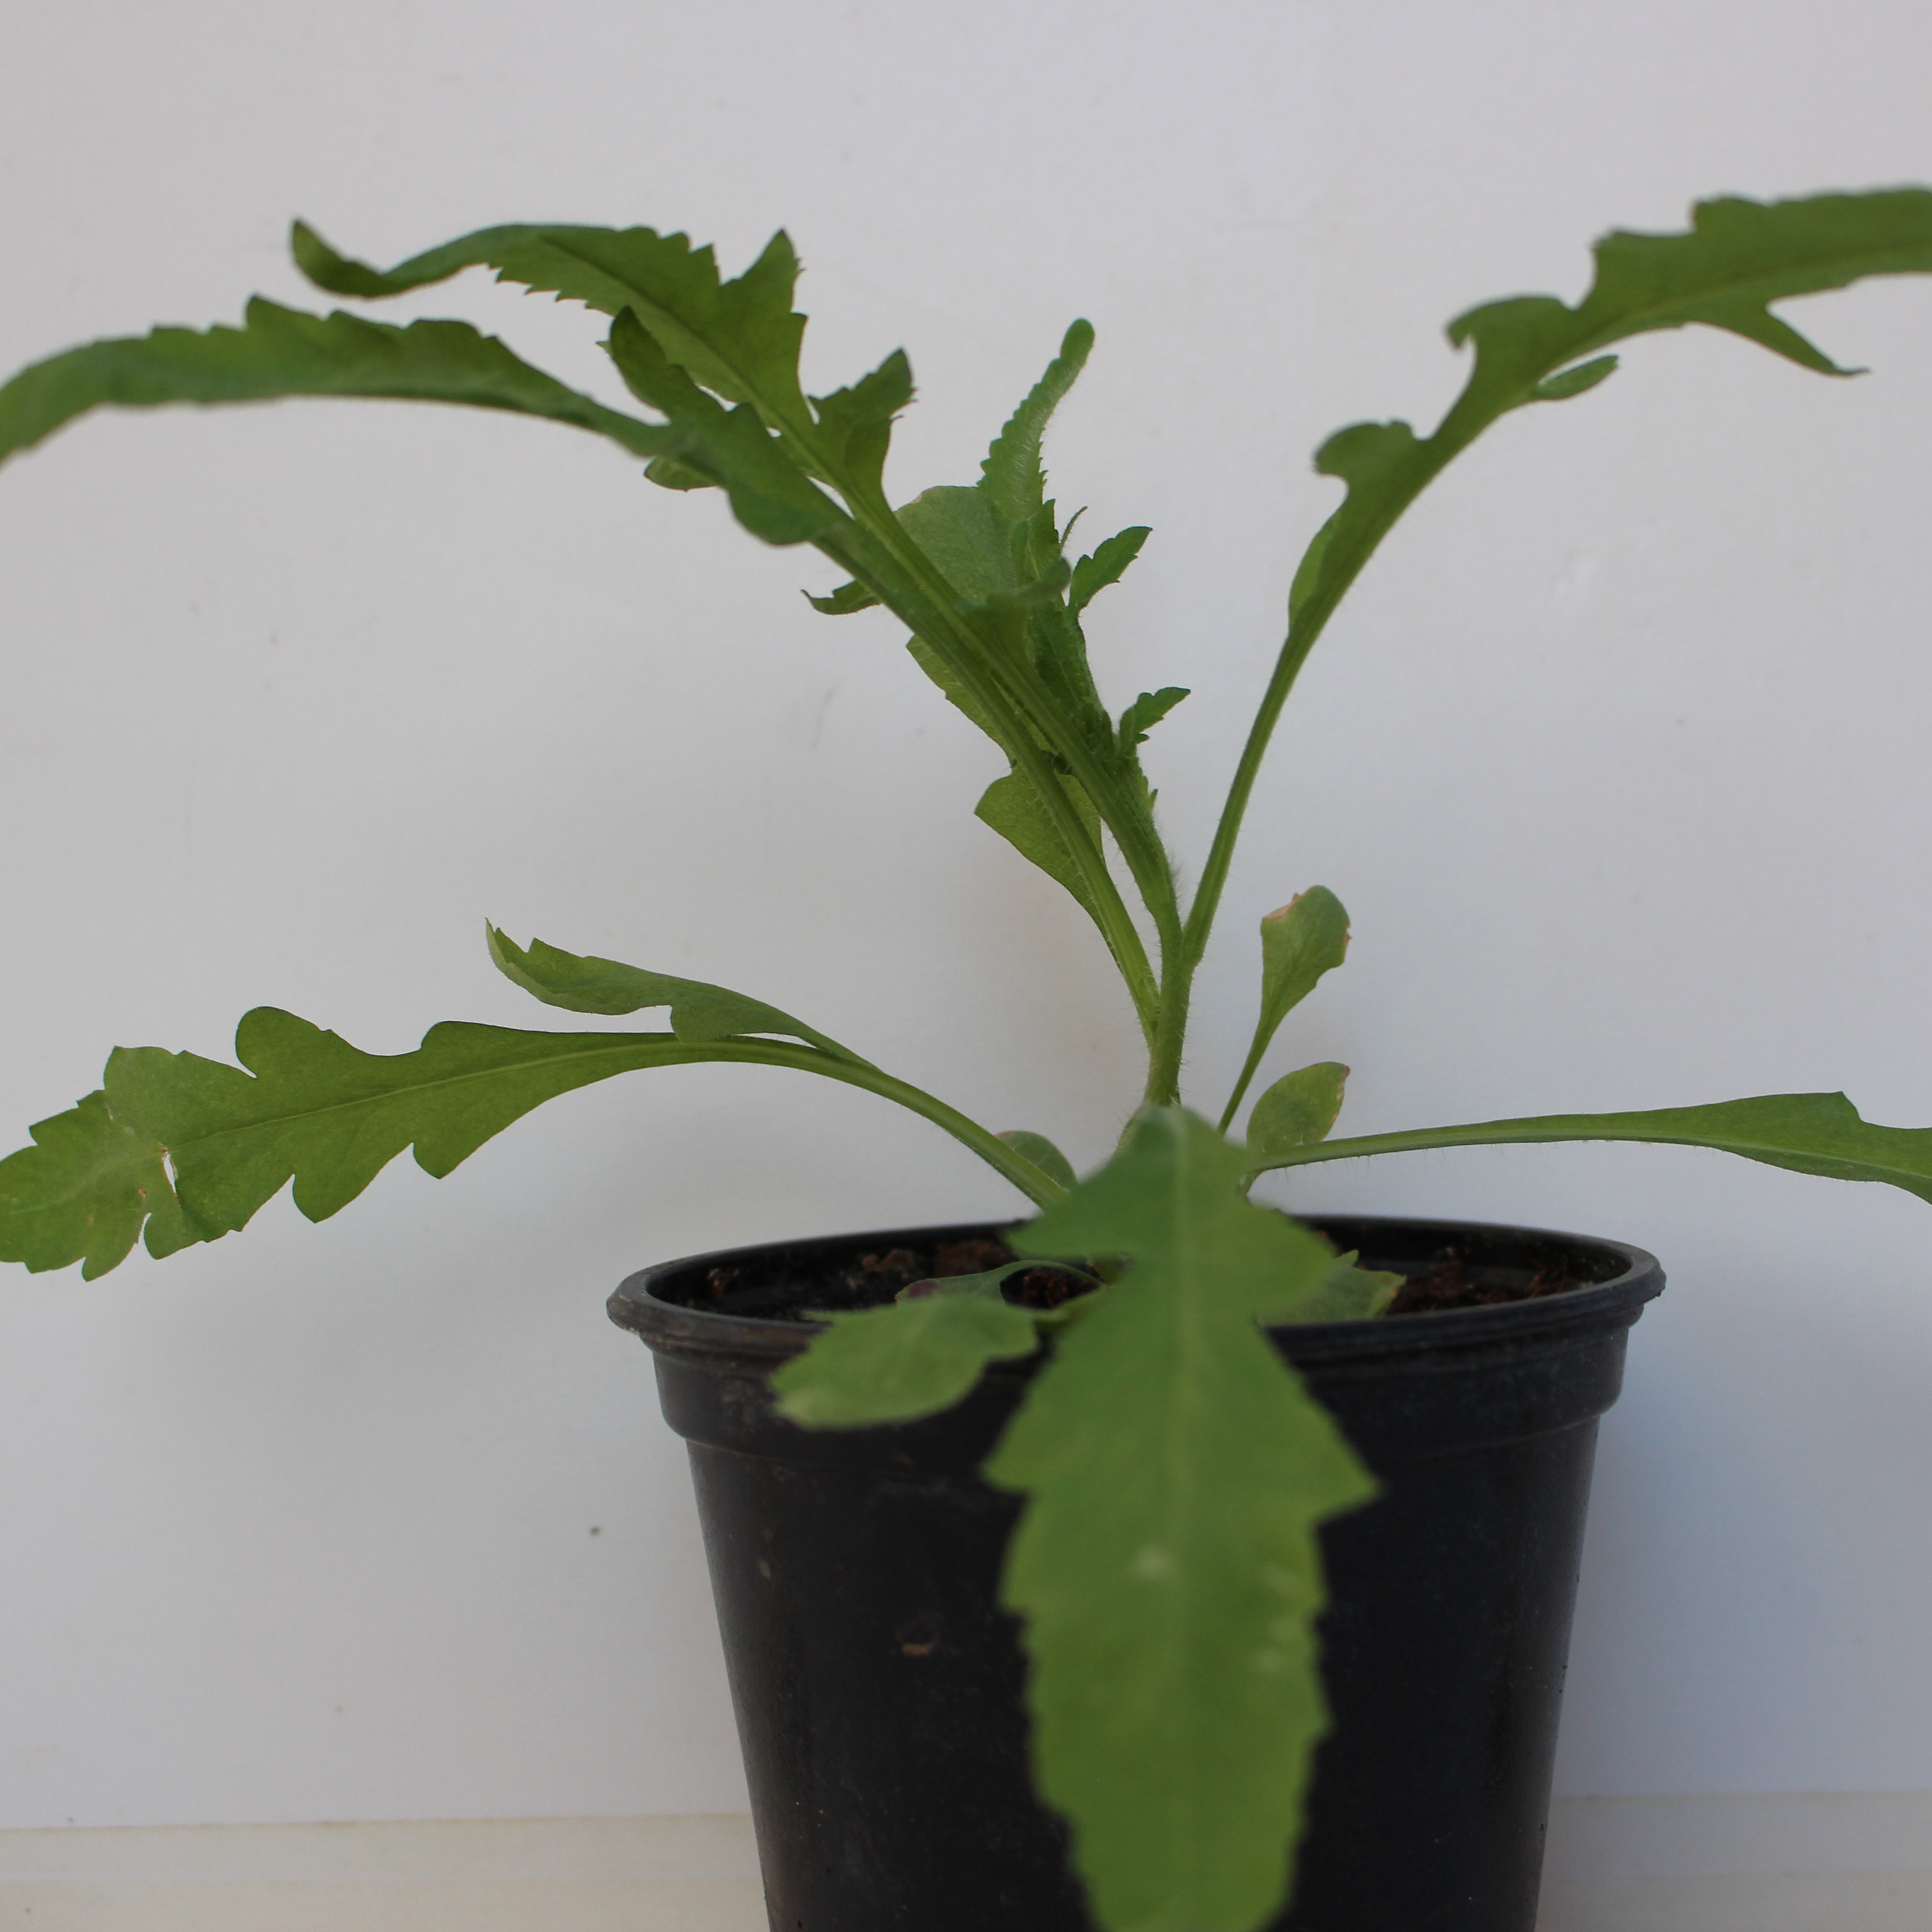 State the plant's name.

Papaver rhoeas
